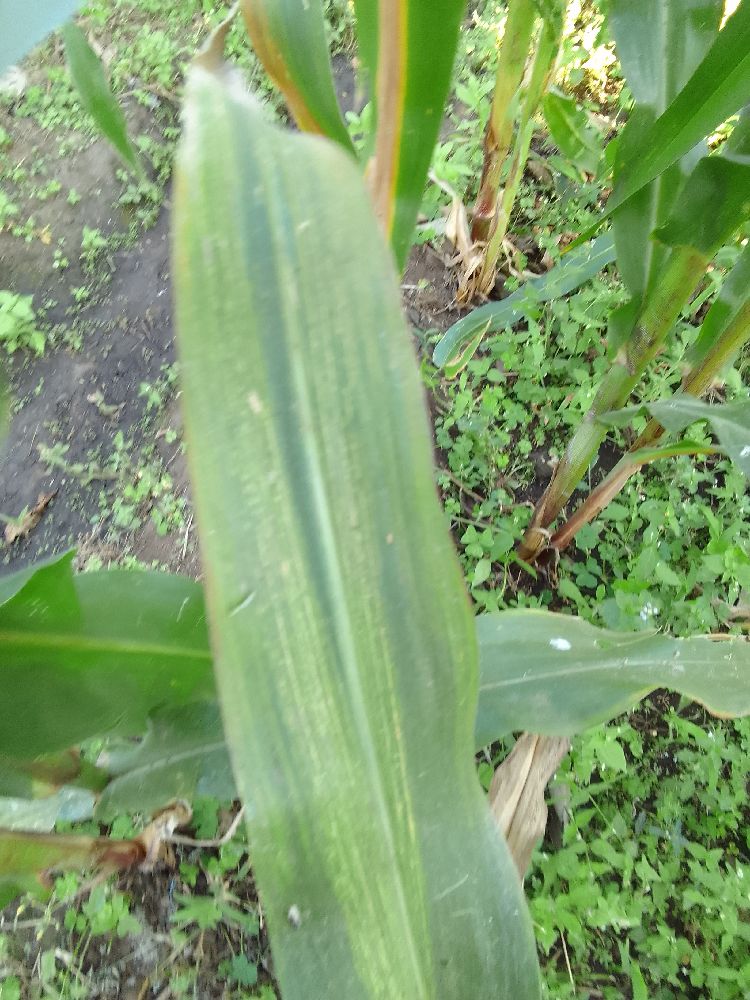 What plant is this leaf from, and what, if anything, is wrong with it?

maize, maize lethal necrosis
